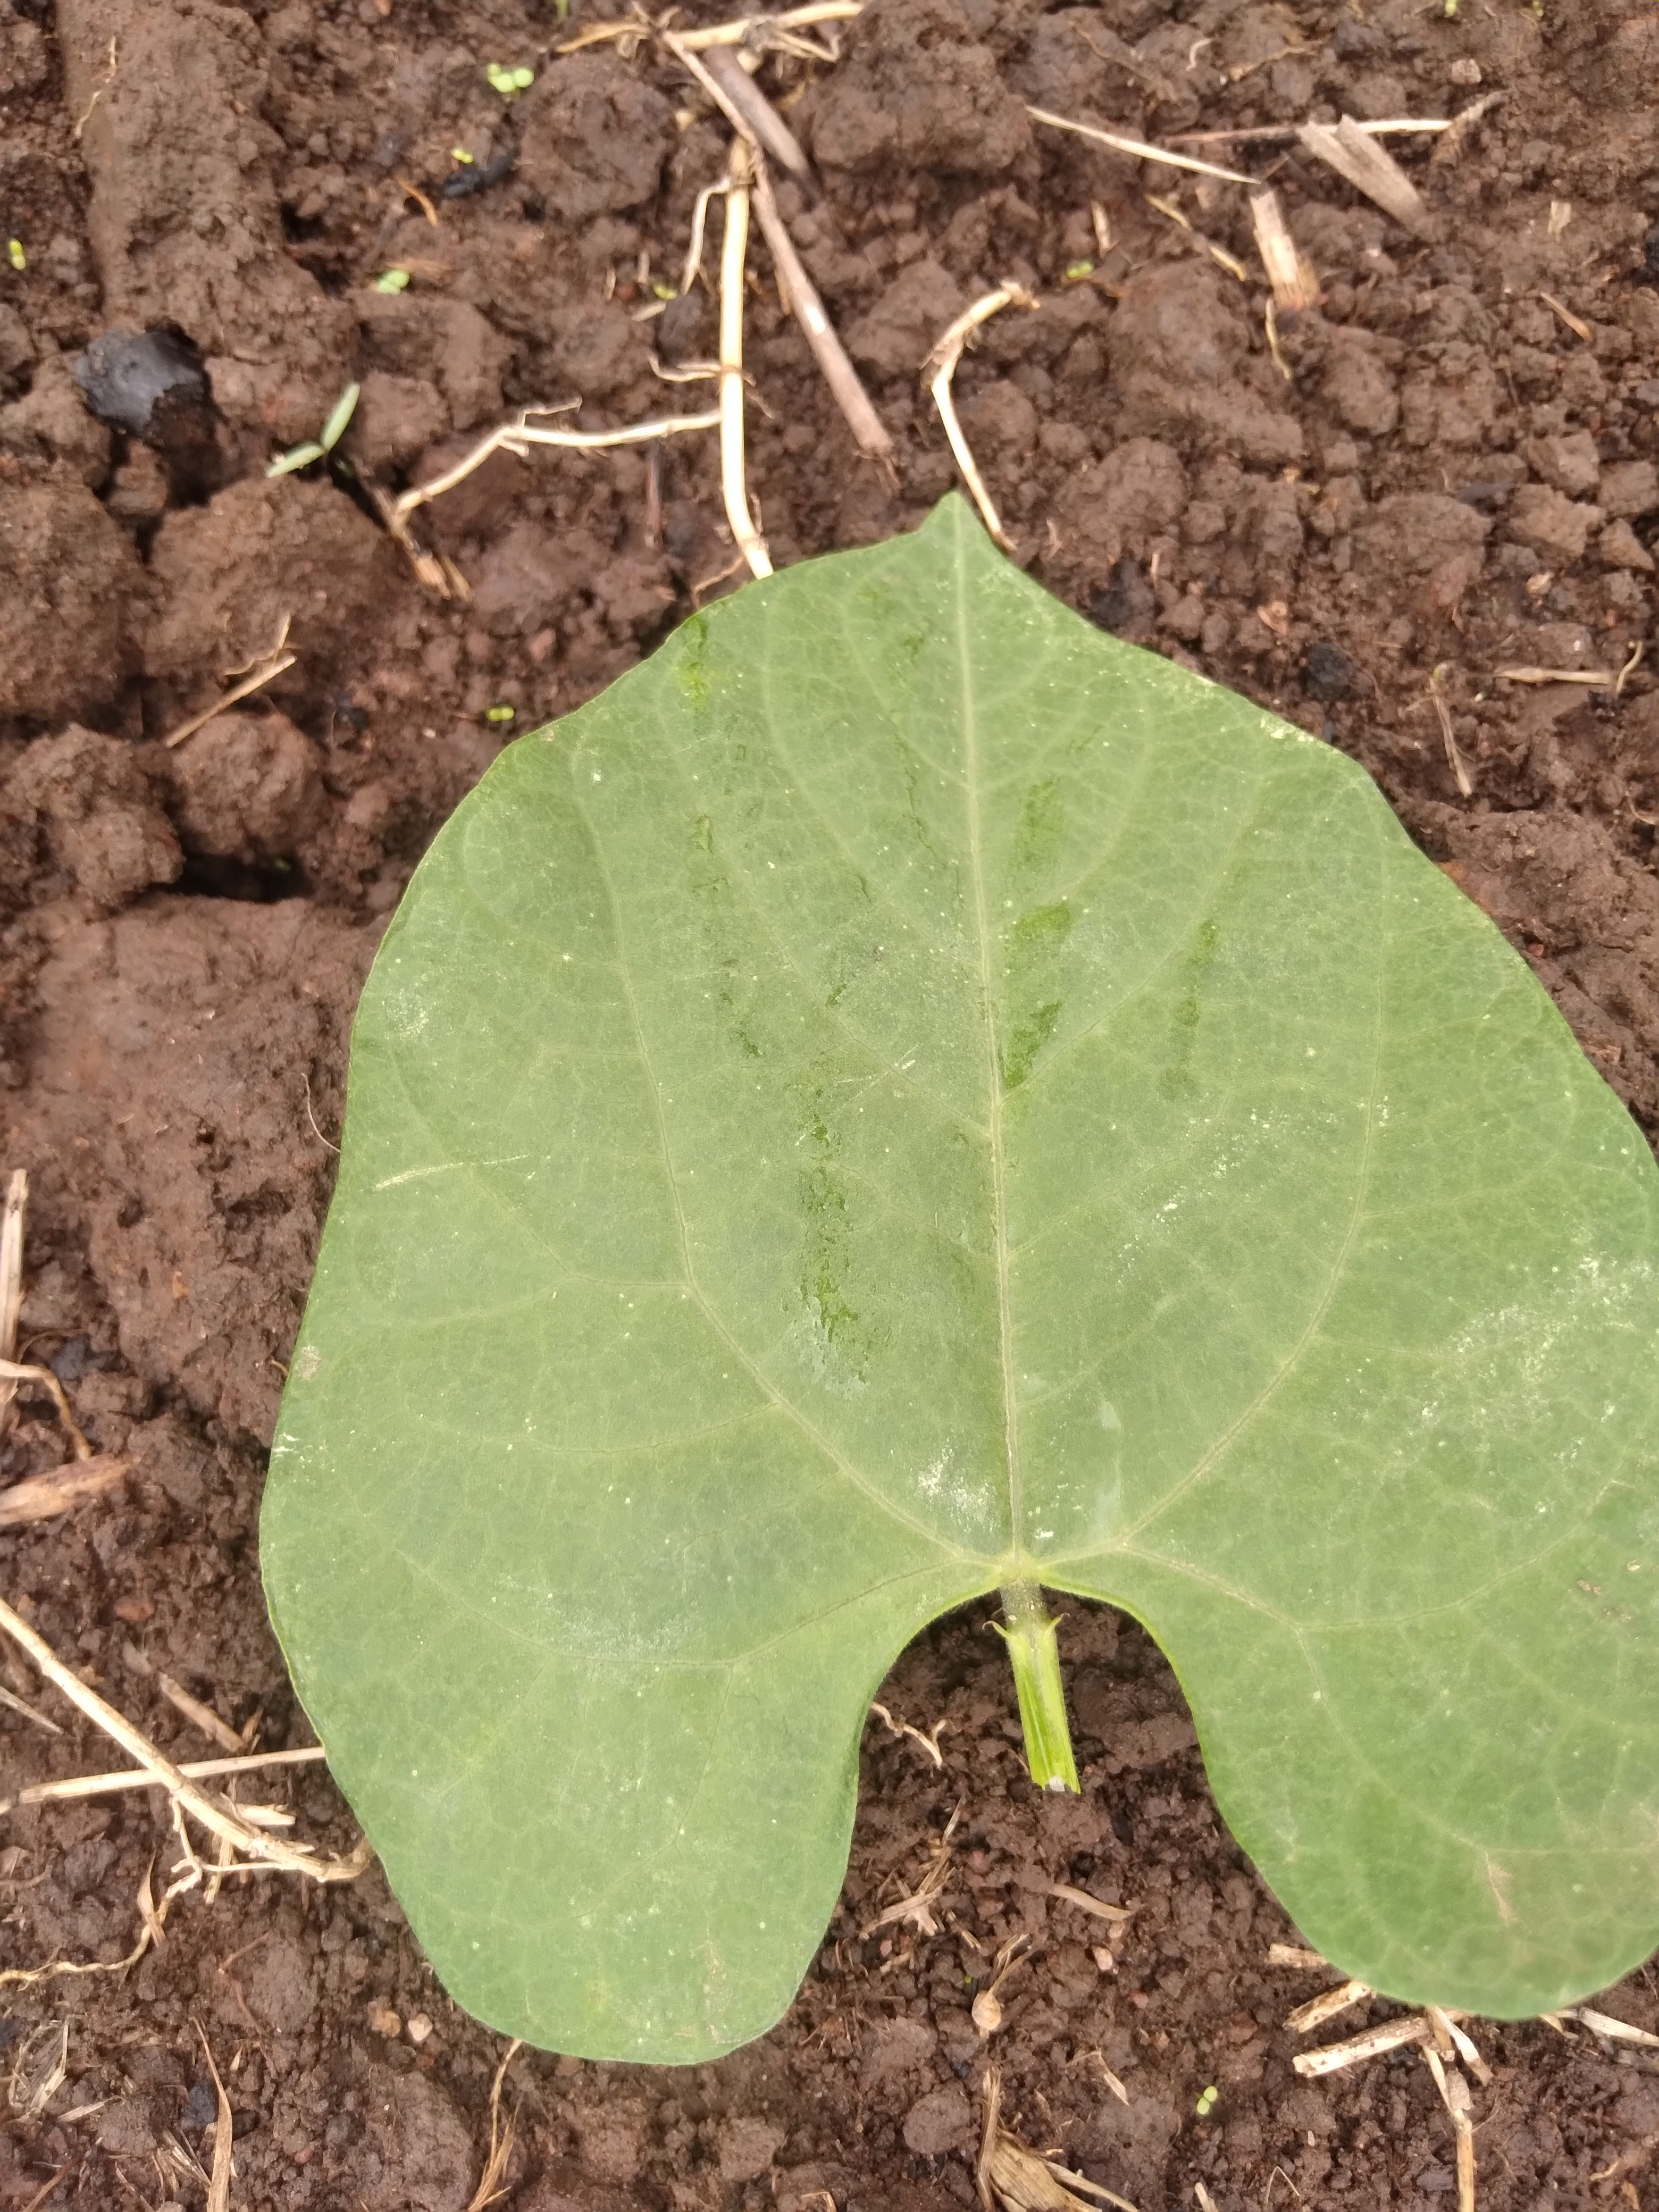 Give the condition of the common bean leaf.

healthy
